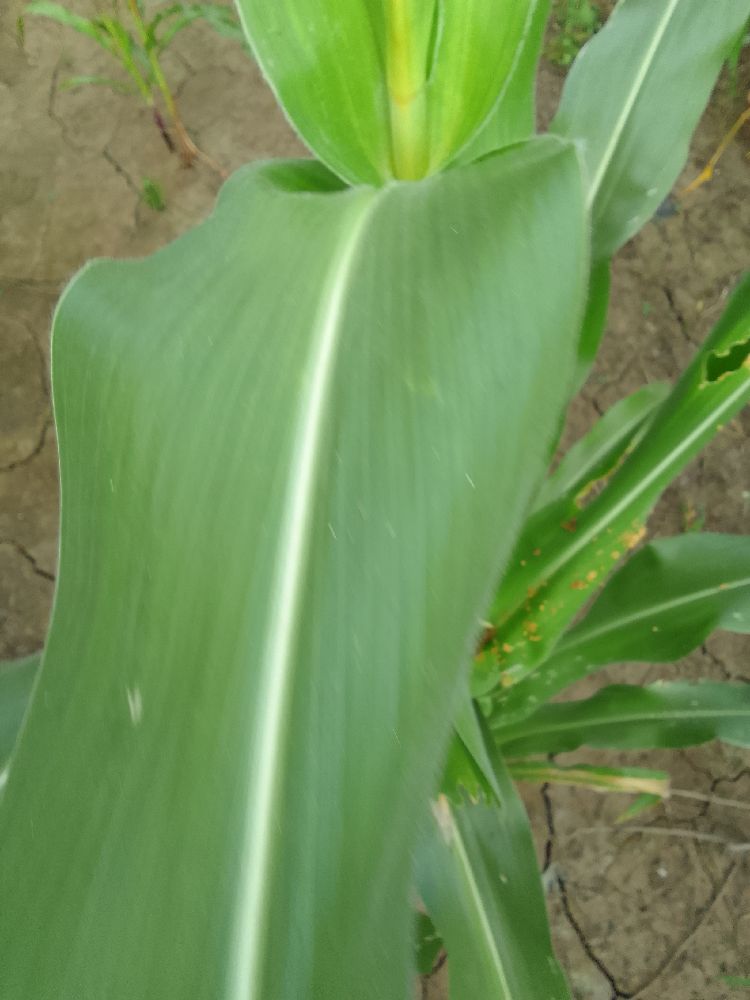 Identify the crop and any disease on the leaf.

maize, healthy
